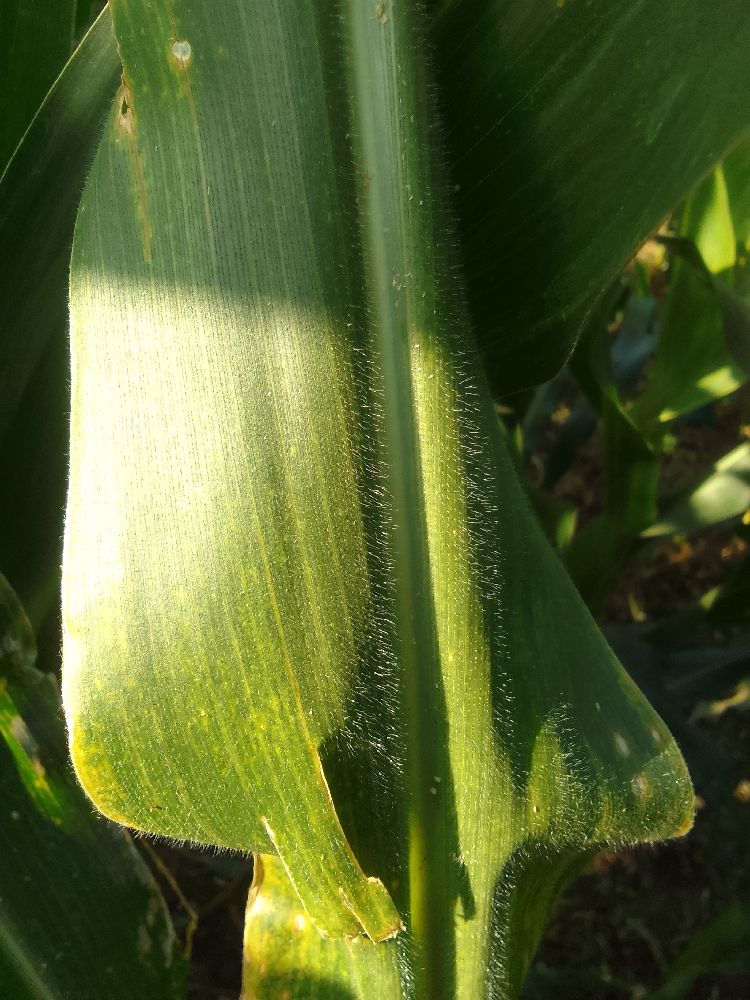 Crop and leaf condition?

maize, maize lethal necrosis
